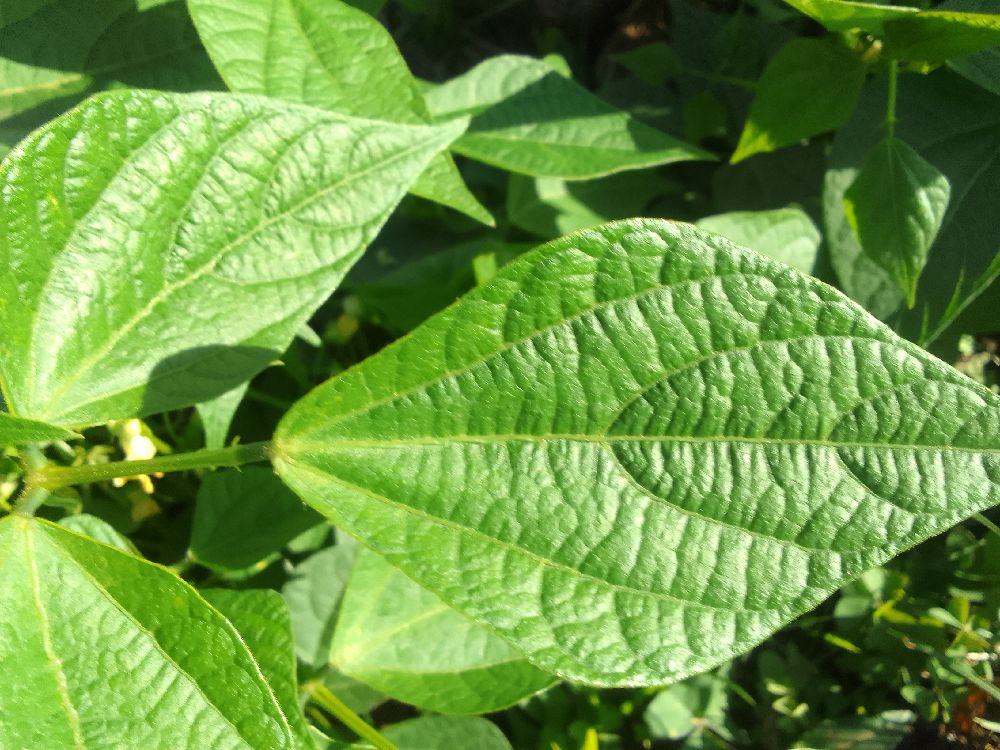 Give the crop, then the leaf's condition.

common bean, healthy
